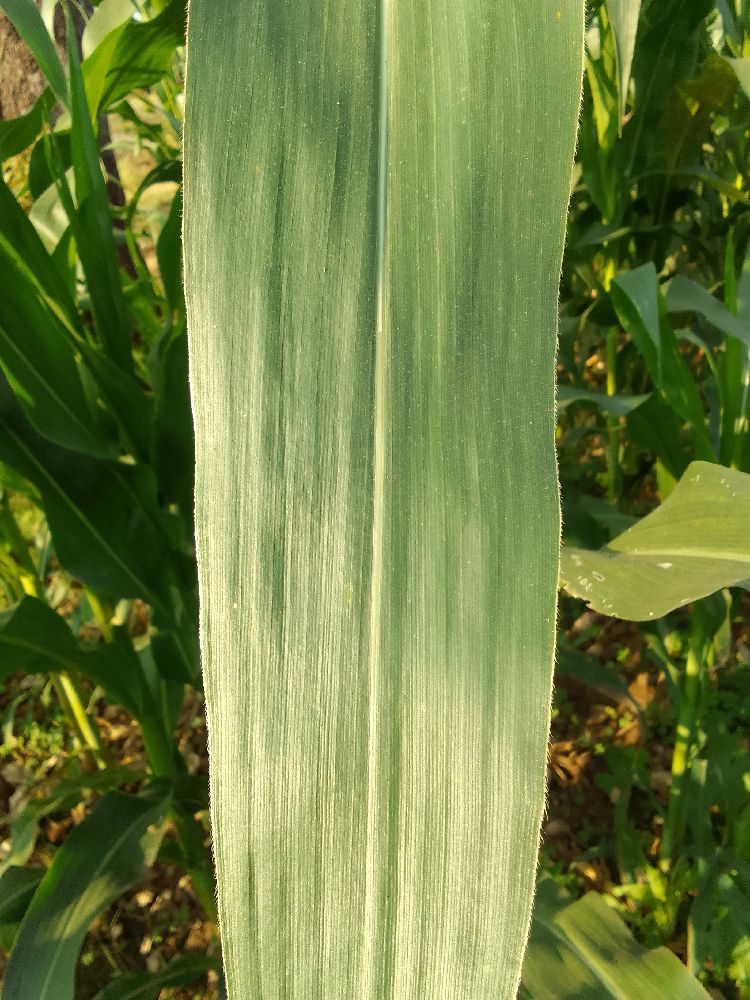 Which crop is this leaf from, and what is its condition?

maize, healthy
